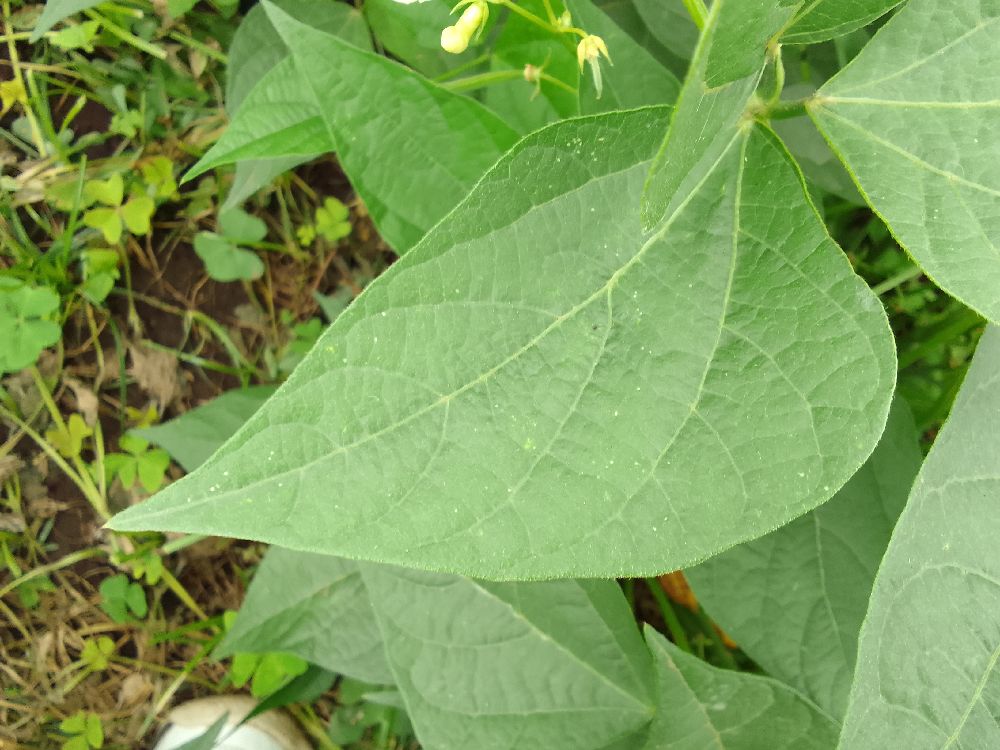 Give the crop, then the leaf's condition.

common bean, healthy
